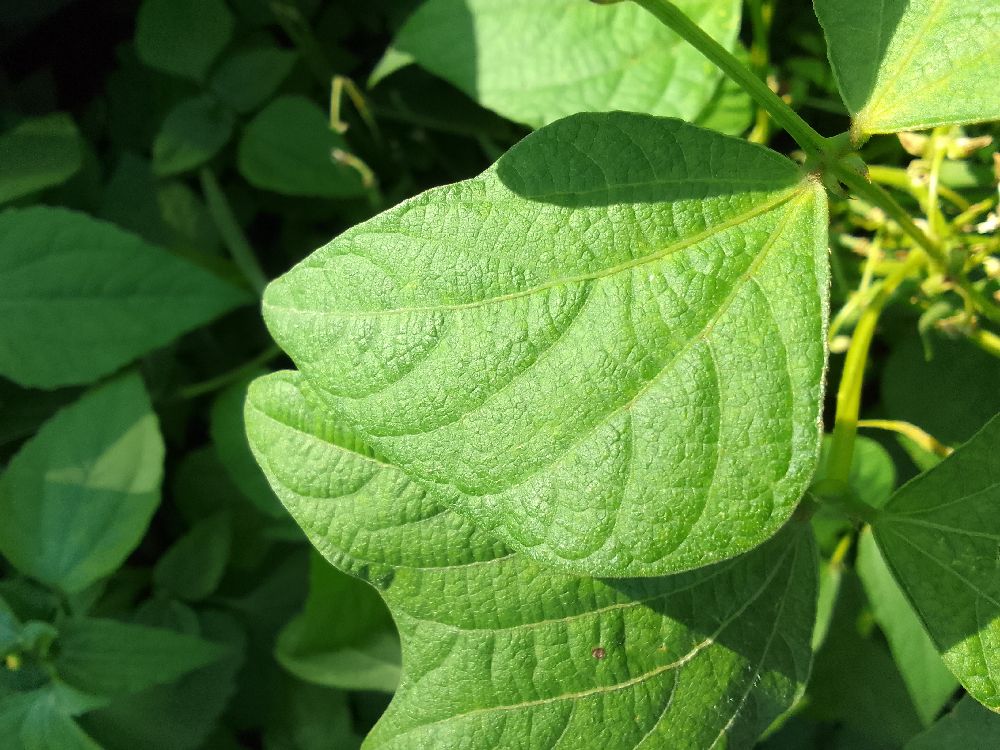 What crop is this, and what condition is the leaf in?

common bean, healthy
